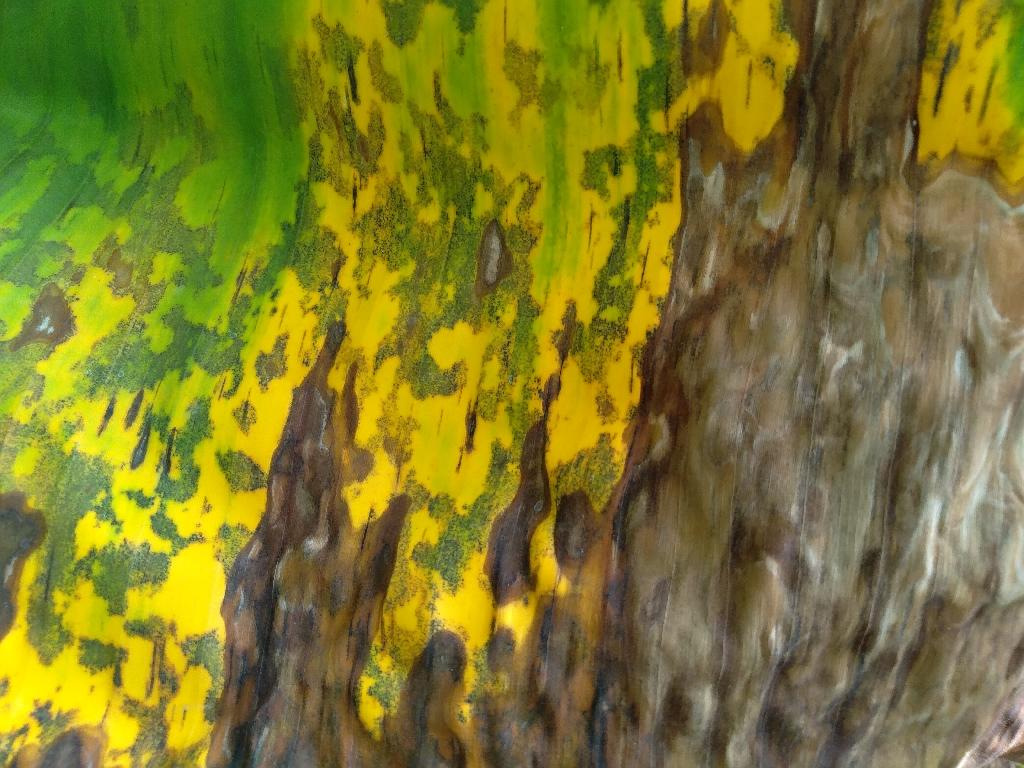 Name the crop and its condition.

banana, black sigatoka
